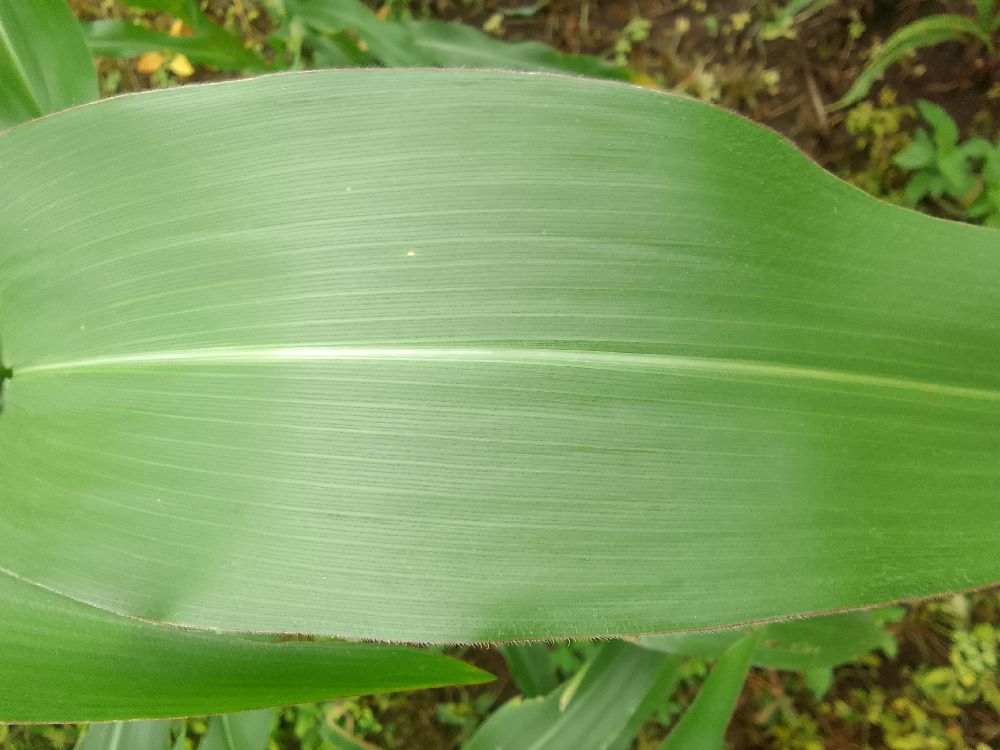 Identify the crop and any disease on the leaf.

maize, healthy
